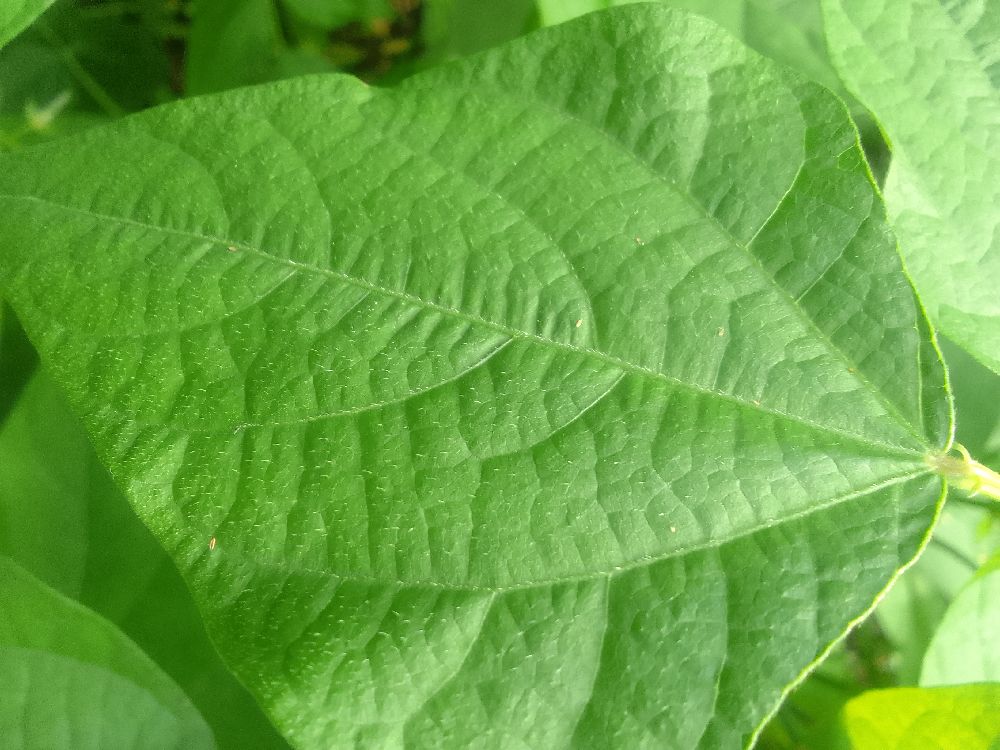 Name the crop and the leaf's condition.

common bean, healthy
